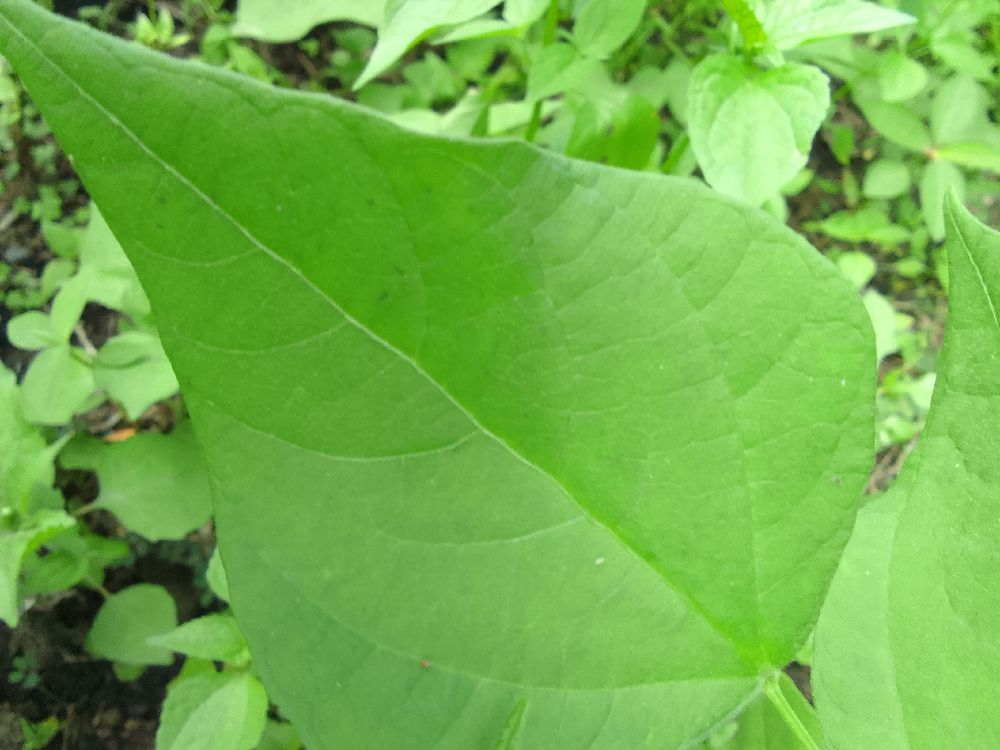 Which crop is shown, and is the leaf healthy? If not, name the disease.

common bean, healthy
